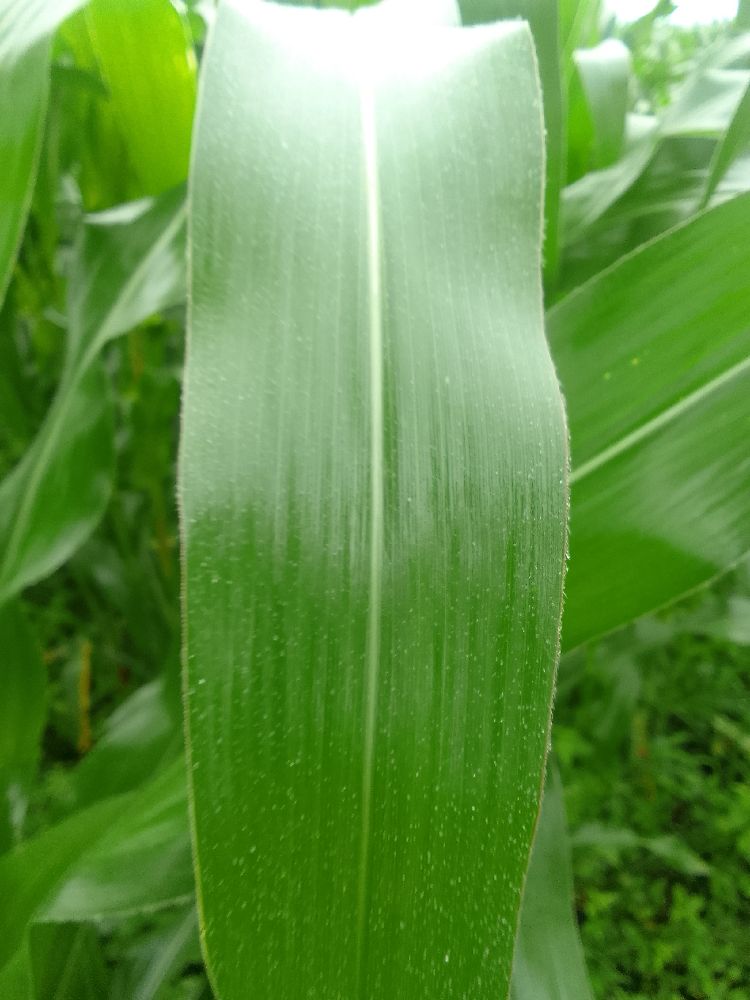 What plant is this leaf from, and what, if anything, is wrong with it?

maize, healthy
